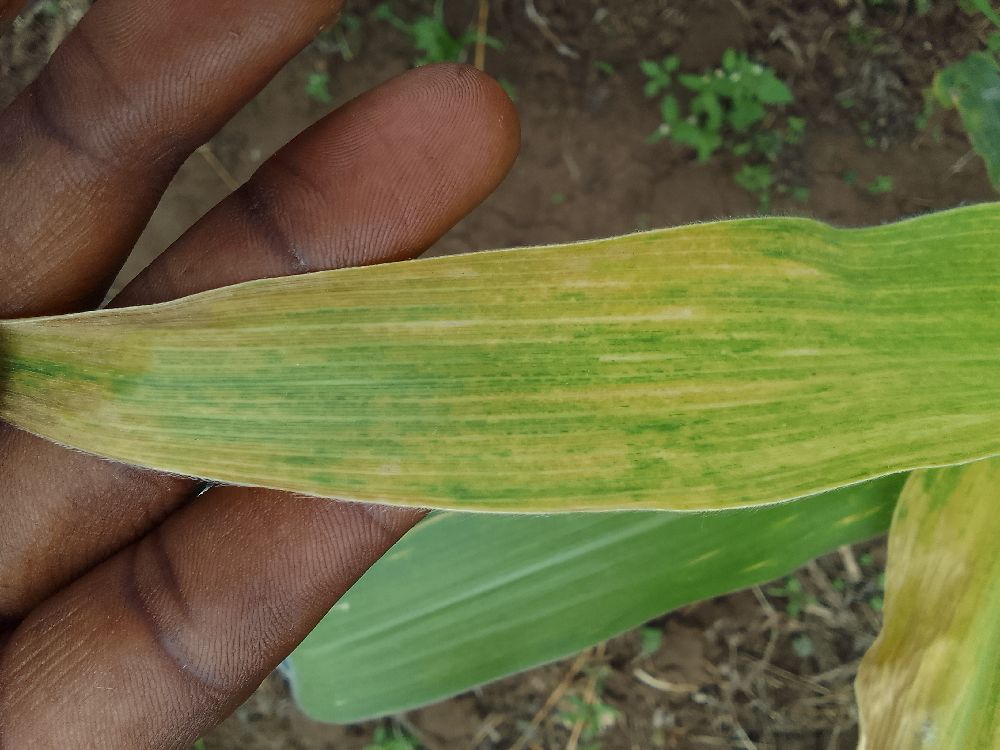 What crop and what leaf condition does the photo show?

maize, maize lethal necrosis
